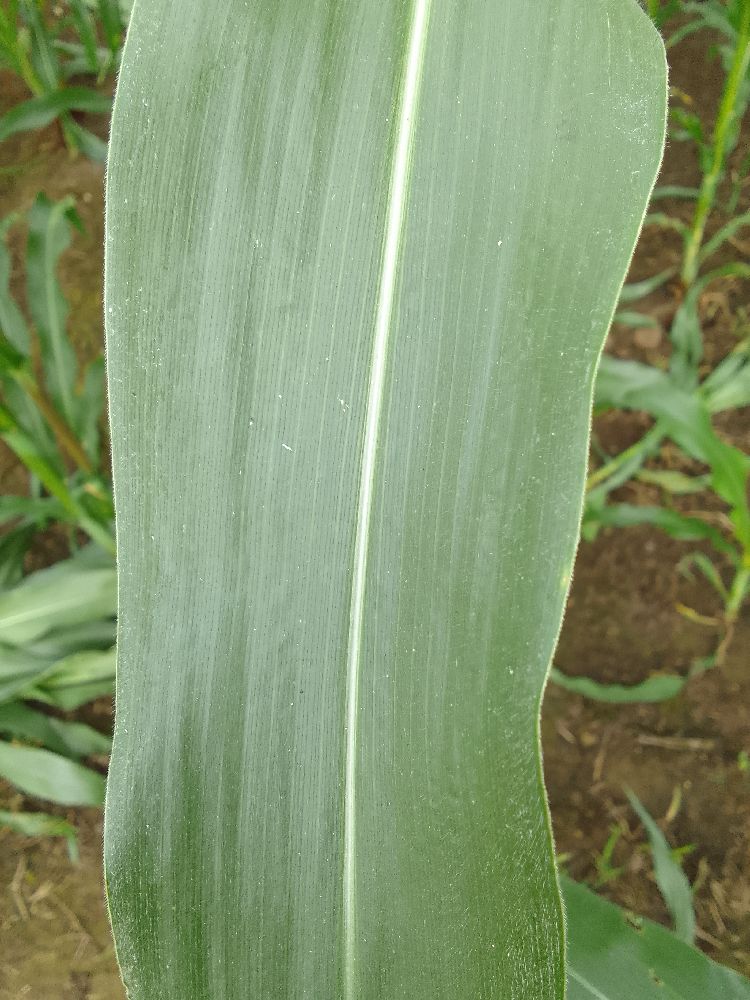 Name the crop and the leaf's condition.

maize, healthy
